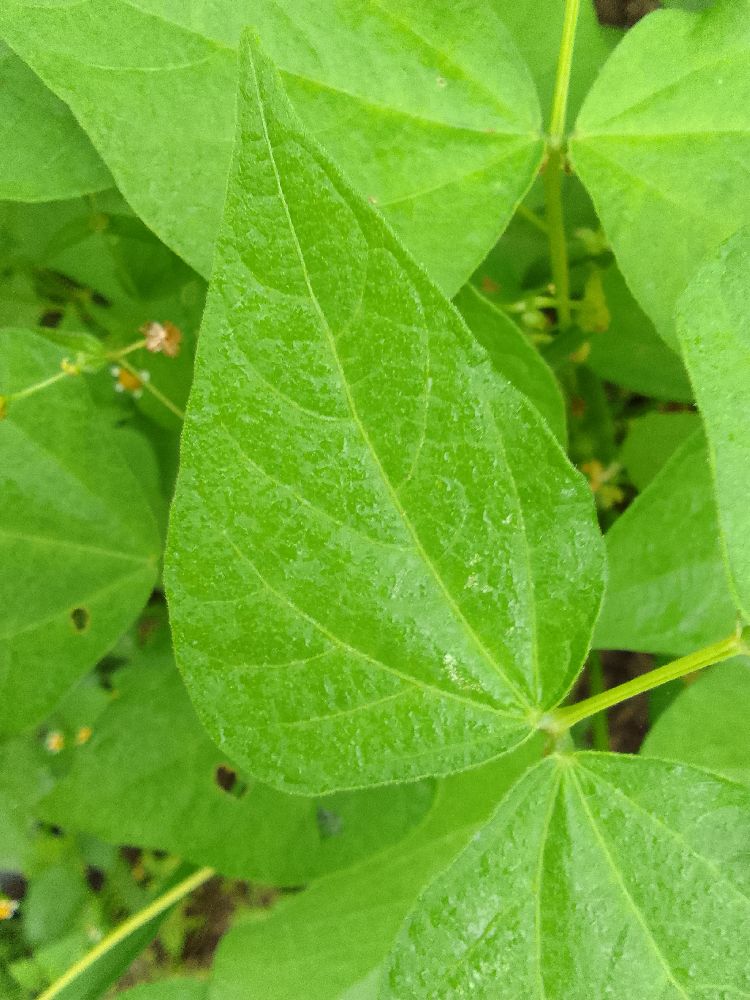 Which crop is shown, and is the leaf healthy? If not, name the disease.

common bean, healthy
